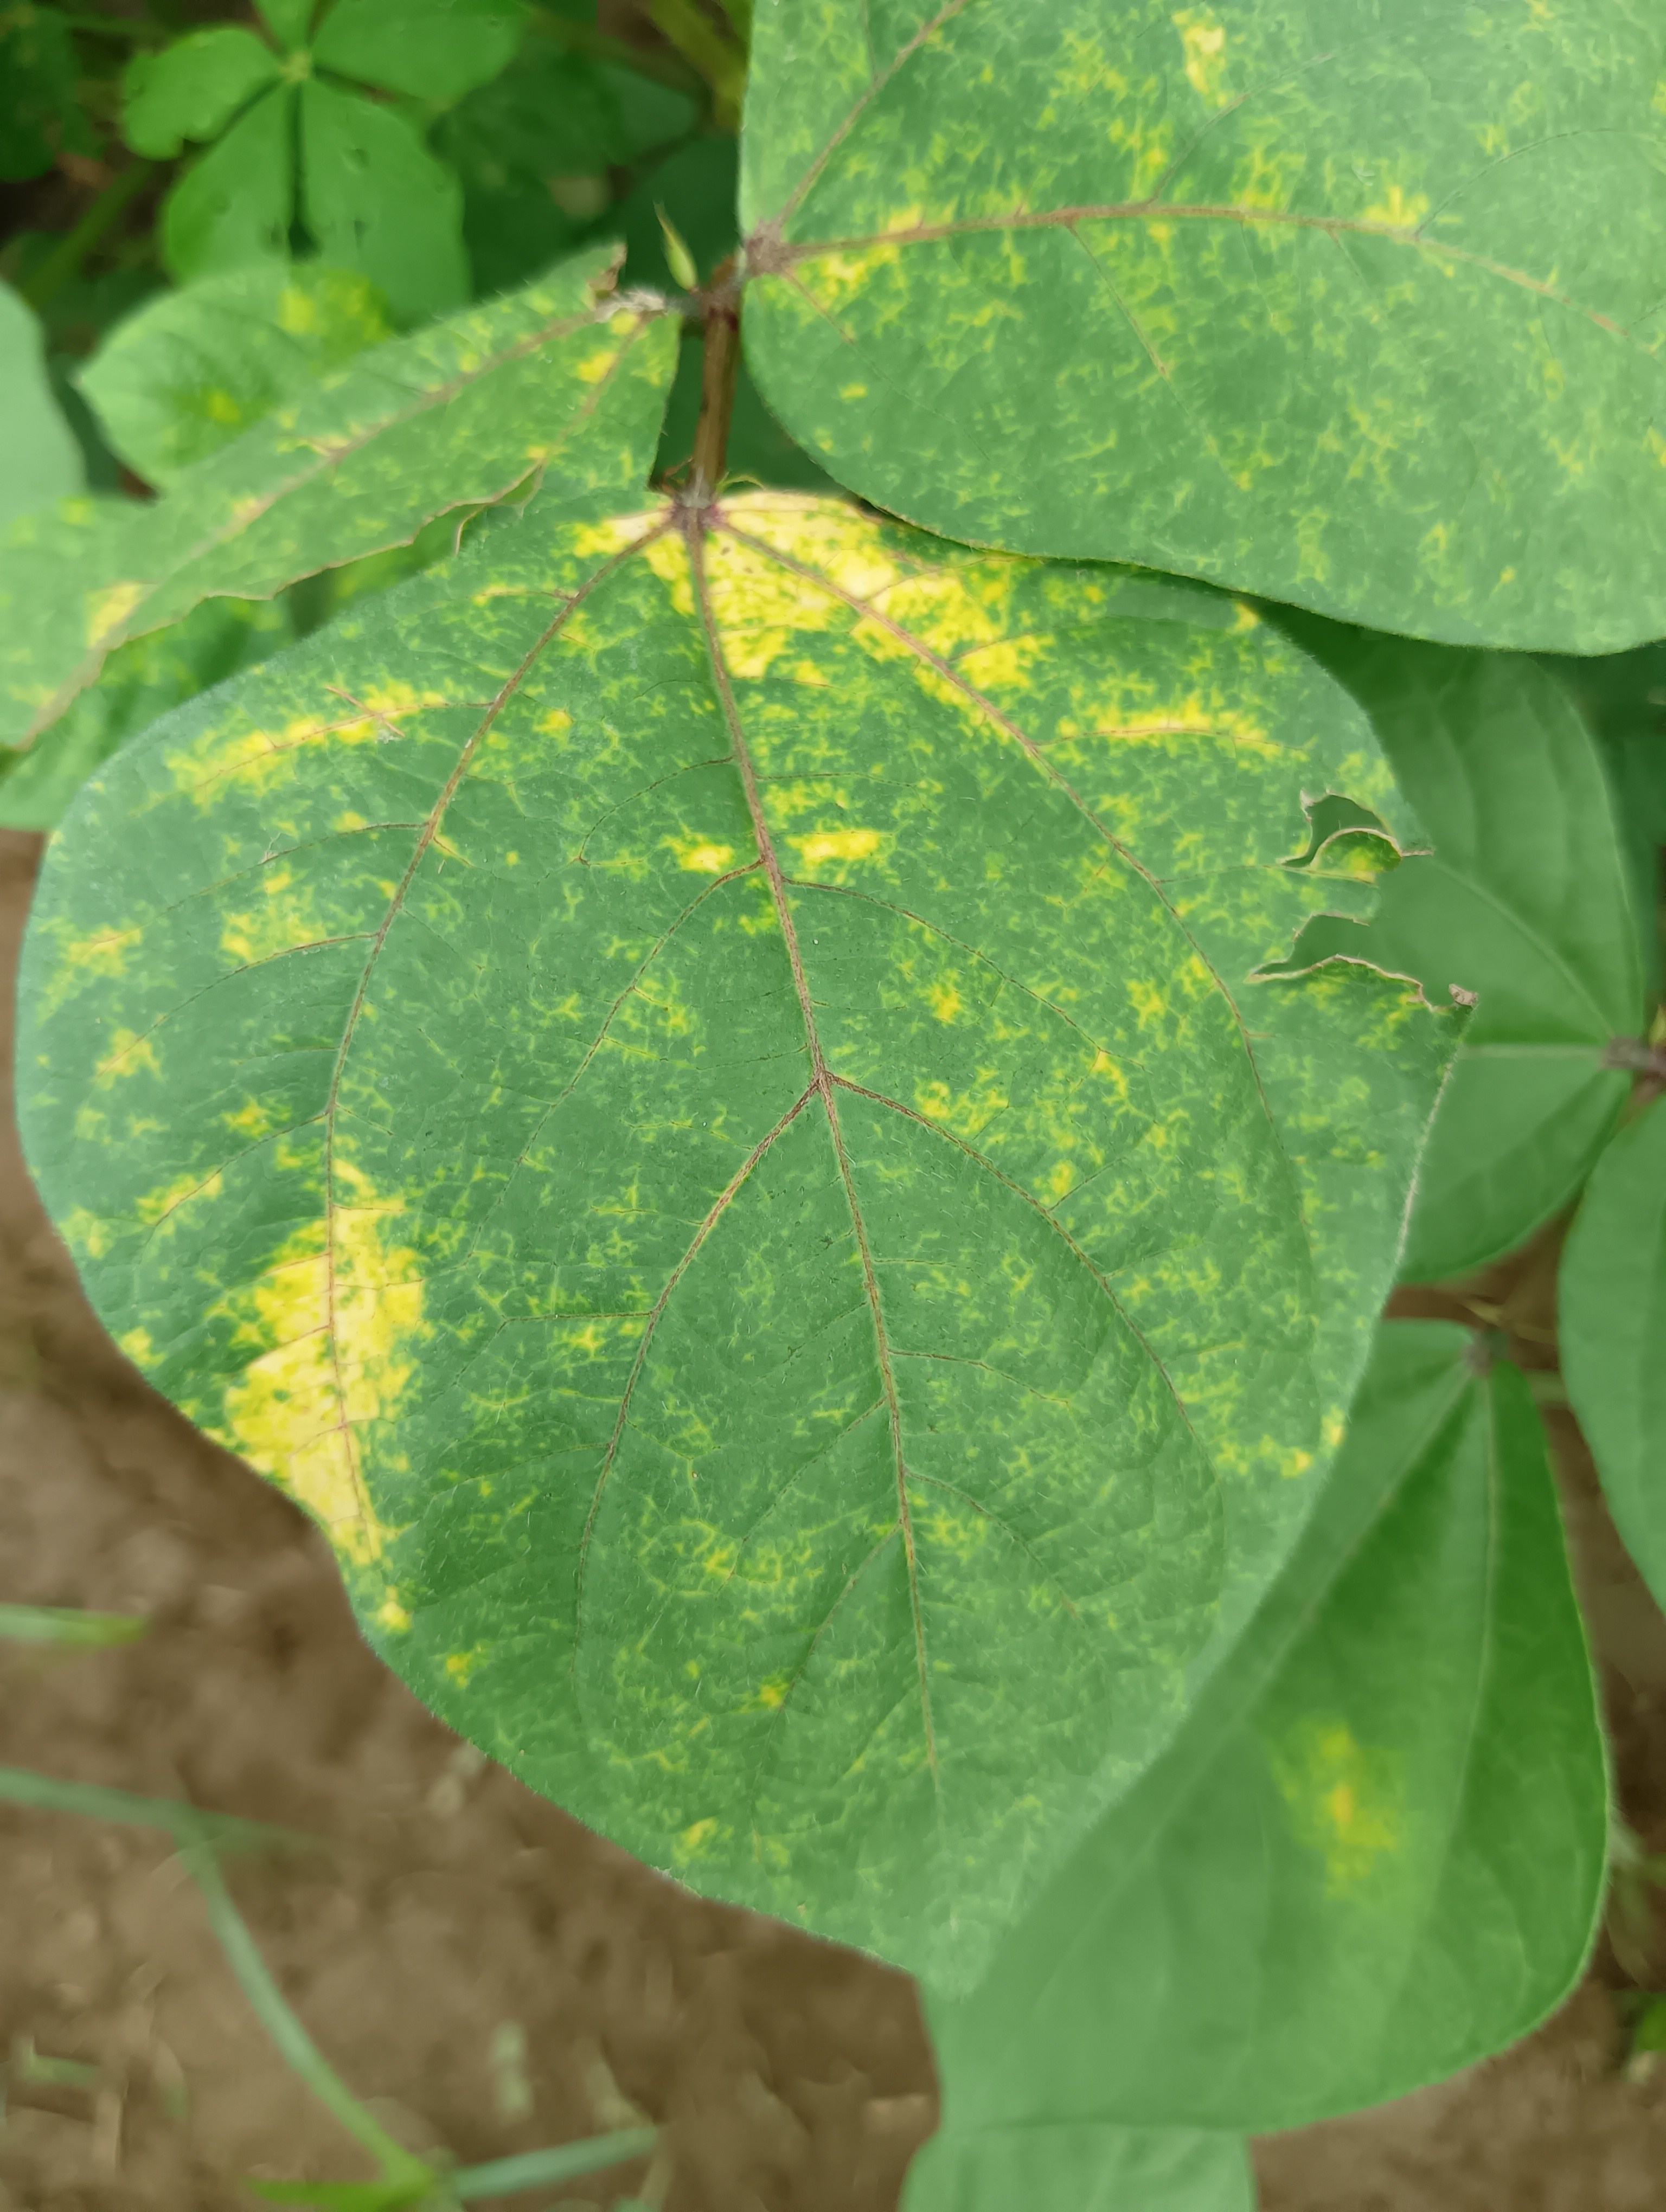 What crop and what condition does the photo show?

mungbean, yellow mosaic
